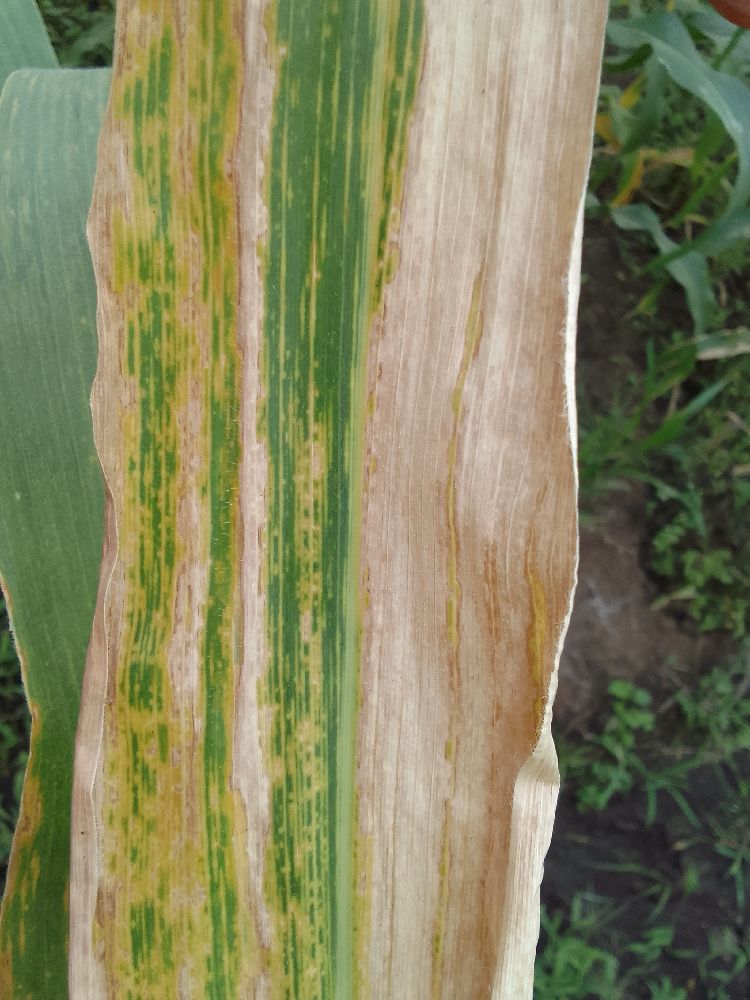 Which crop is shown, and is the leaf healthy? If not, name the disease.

maize, maize lethal necrosis
